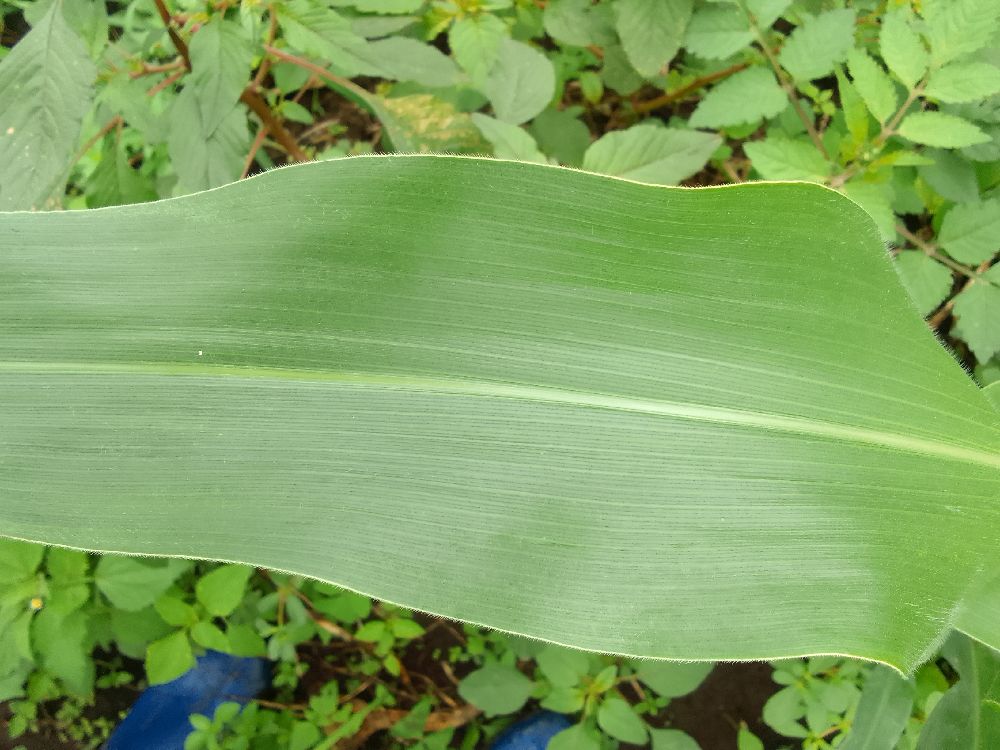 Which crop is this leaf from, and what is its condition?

maize, healthy
